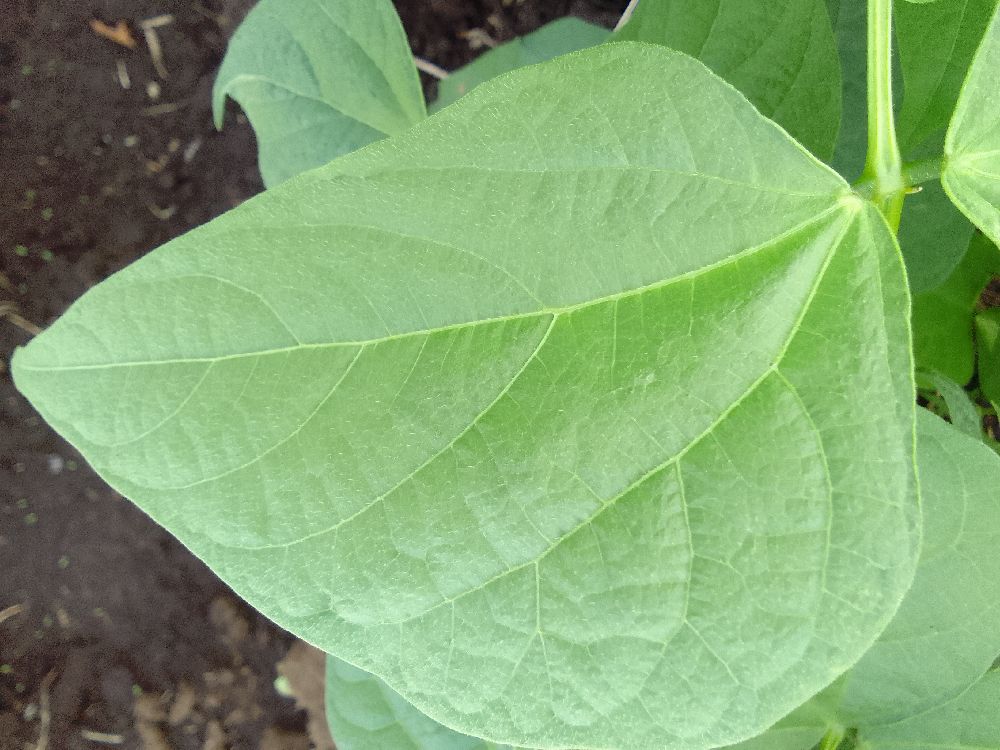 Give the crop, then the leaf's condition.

common bean, healthy
